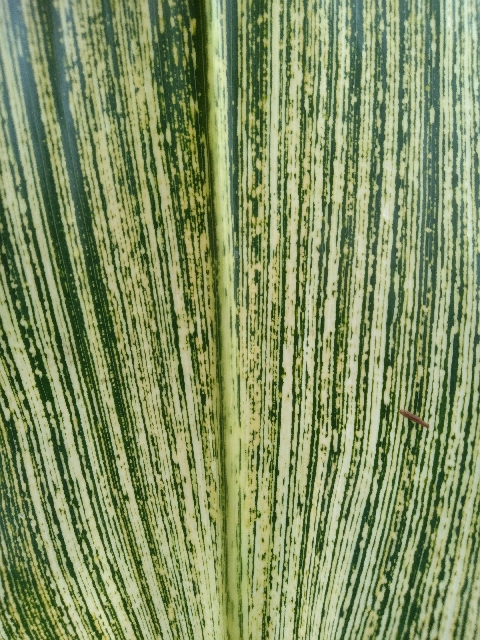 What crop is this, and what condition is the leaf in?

maize, maize streak virus
